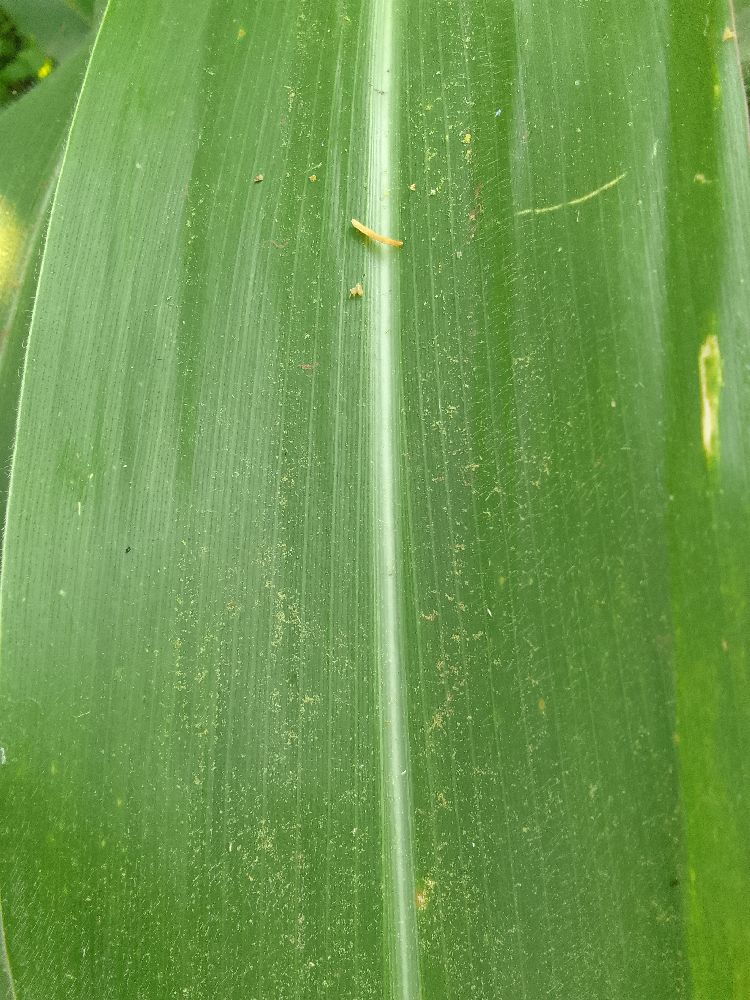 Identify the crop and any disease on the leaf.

maize, healthy
